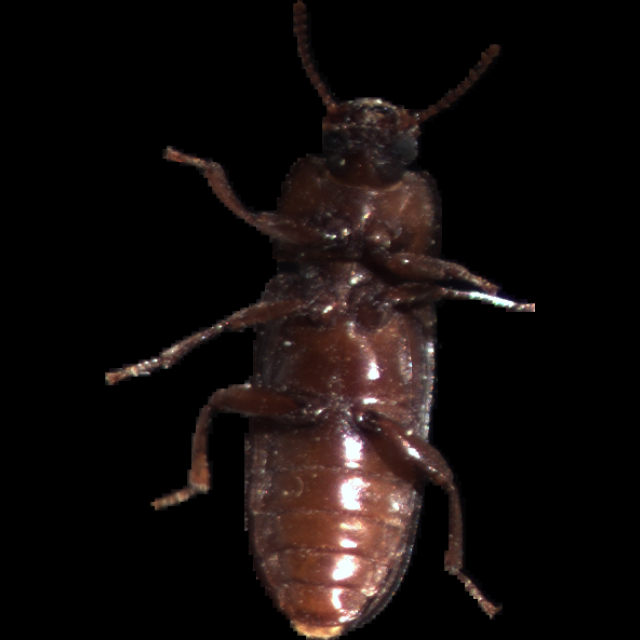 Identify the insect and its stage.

mealworm beetle
